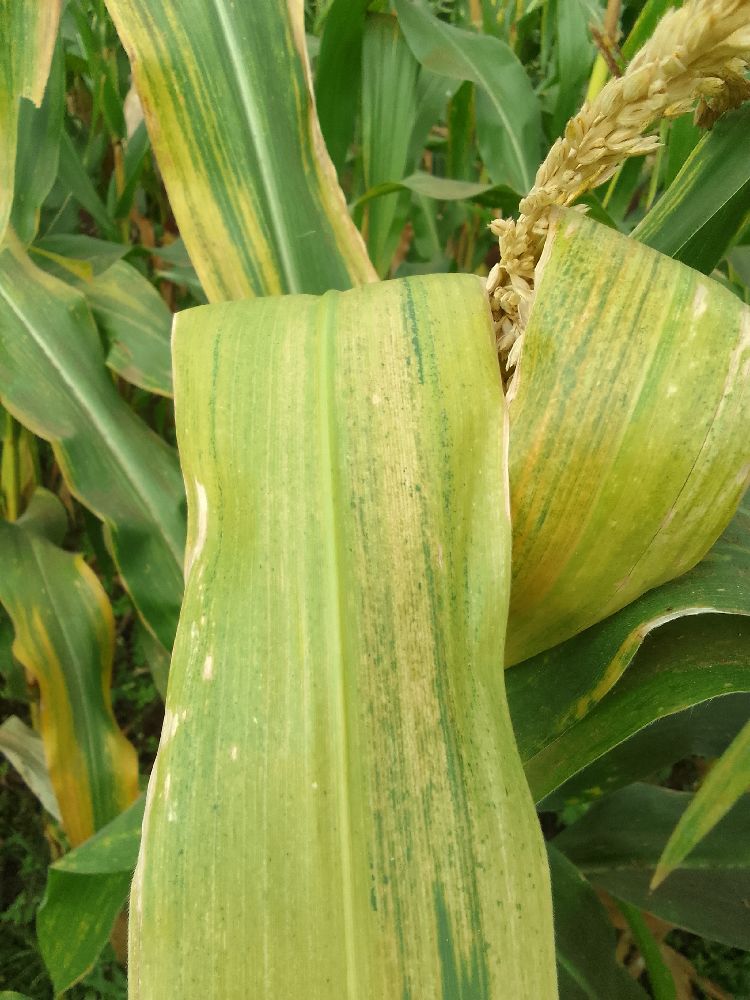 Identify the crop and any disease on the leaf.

maize, maize lethal necrosis
